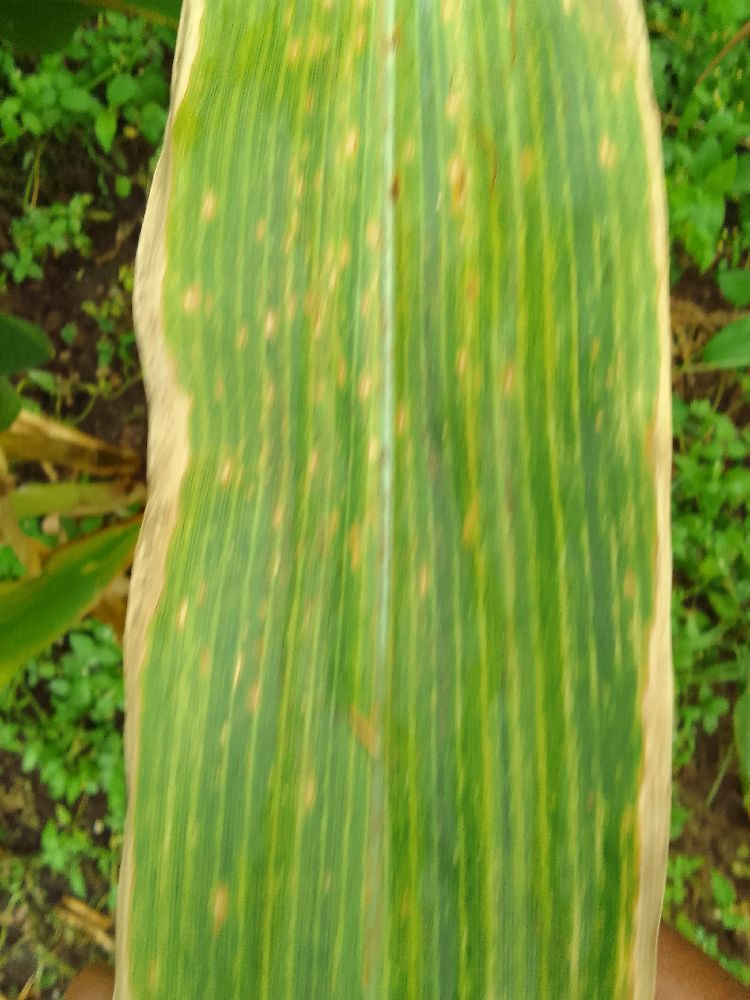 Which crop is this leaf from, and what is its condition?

maize, maize lethal necrosis
